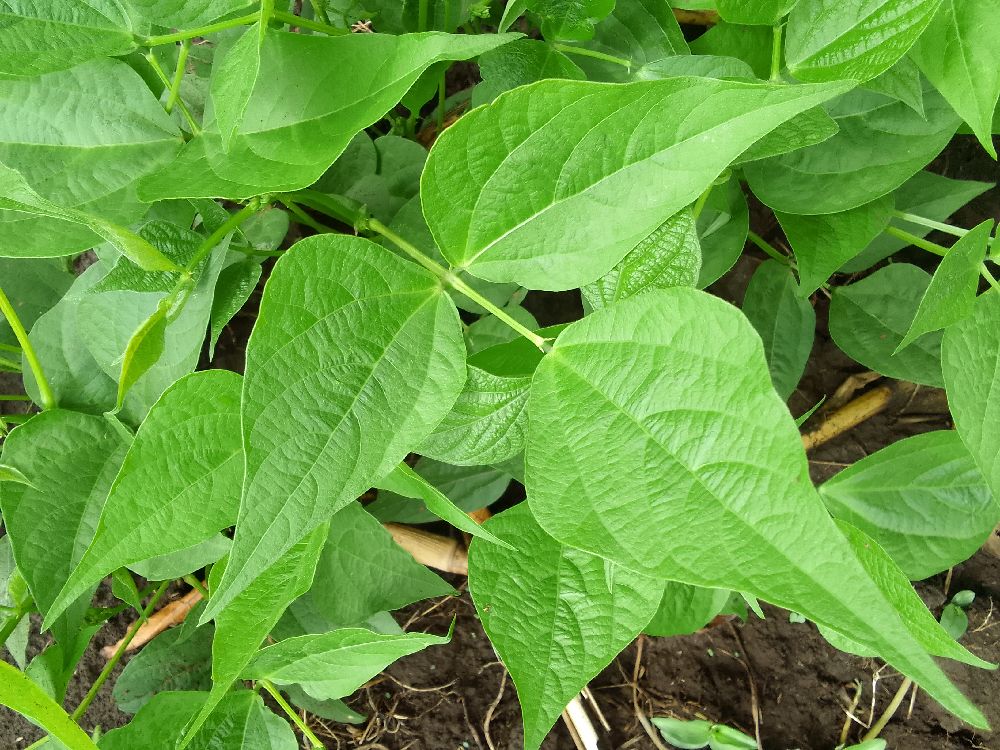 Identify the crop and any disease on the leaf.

common bean, healthy
